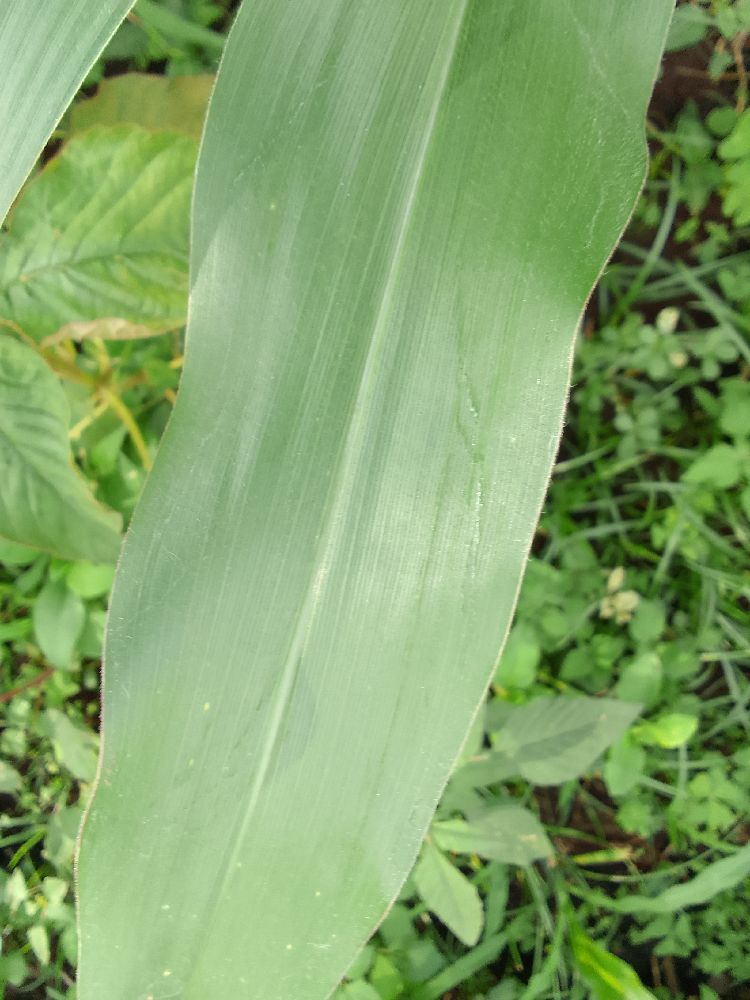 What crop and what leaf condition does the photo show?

maize, healthy
